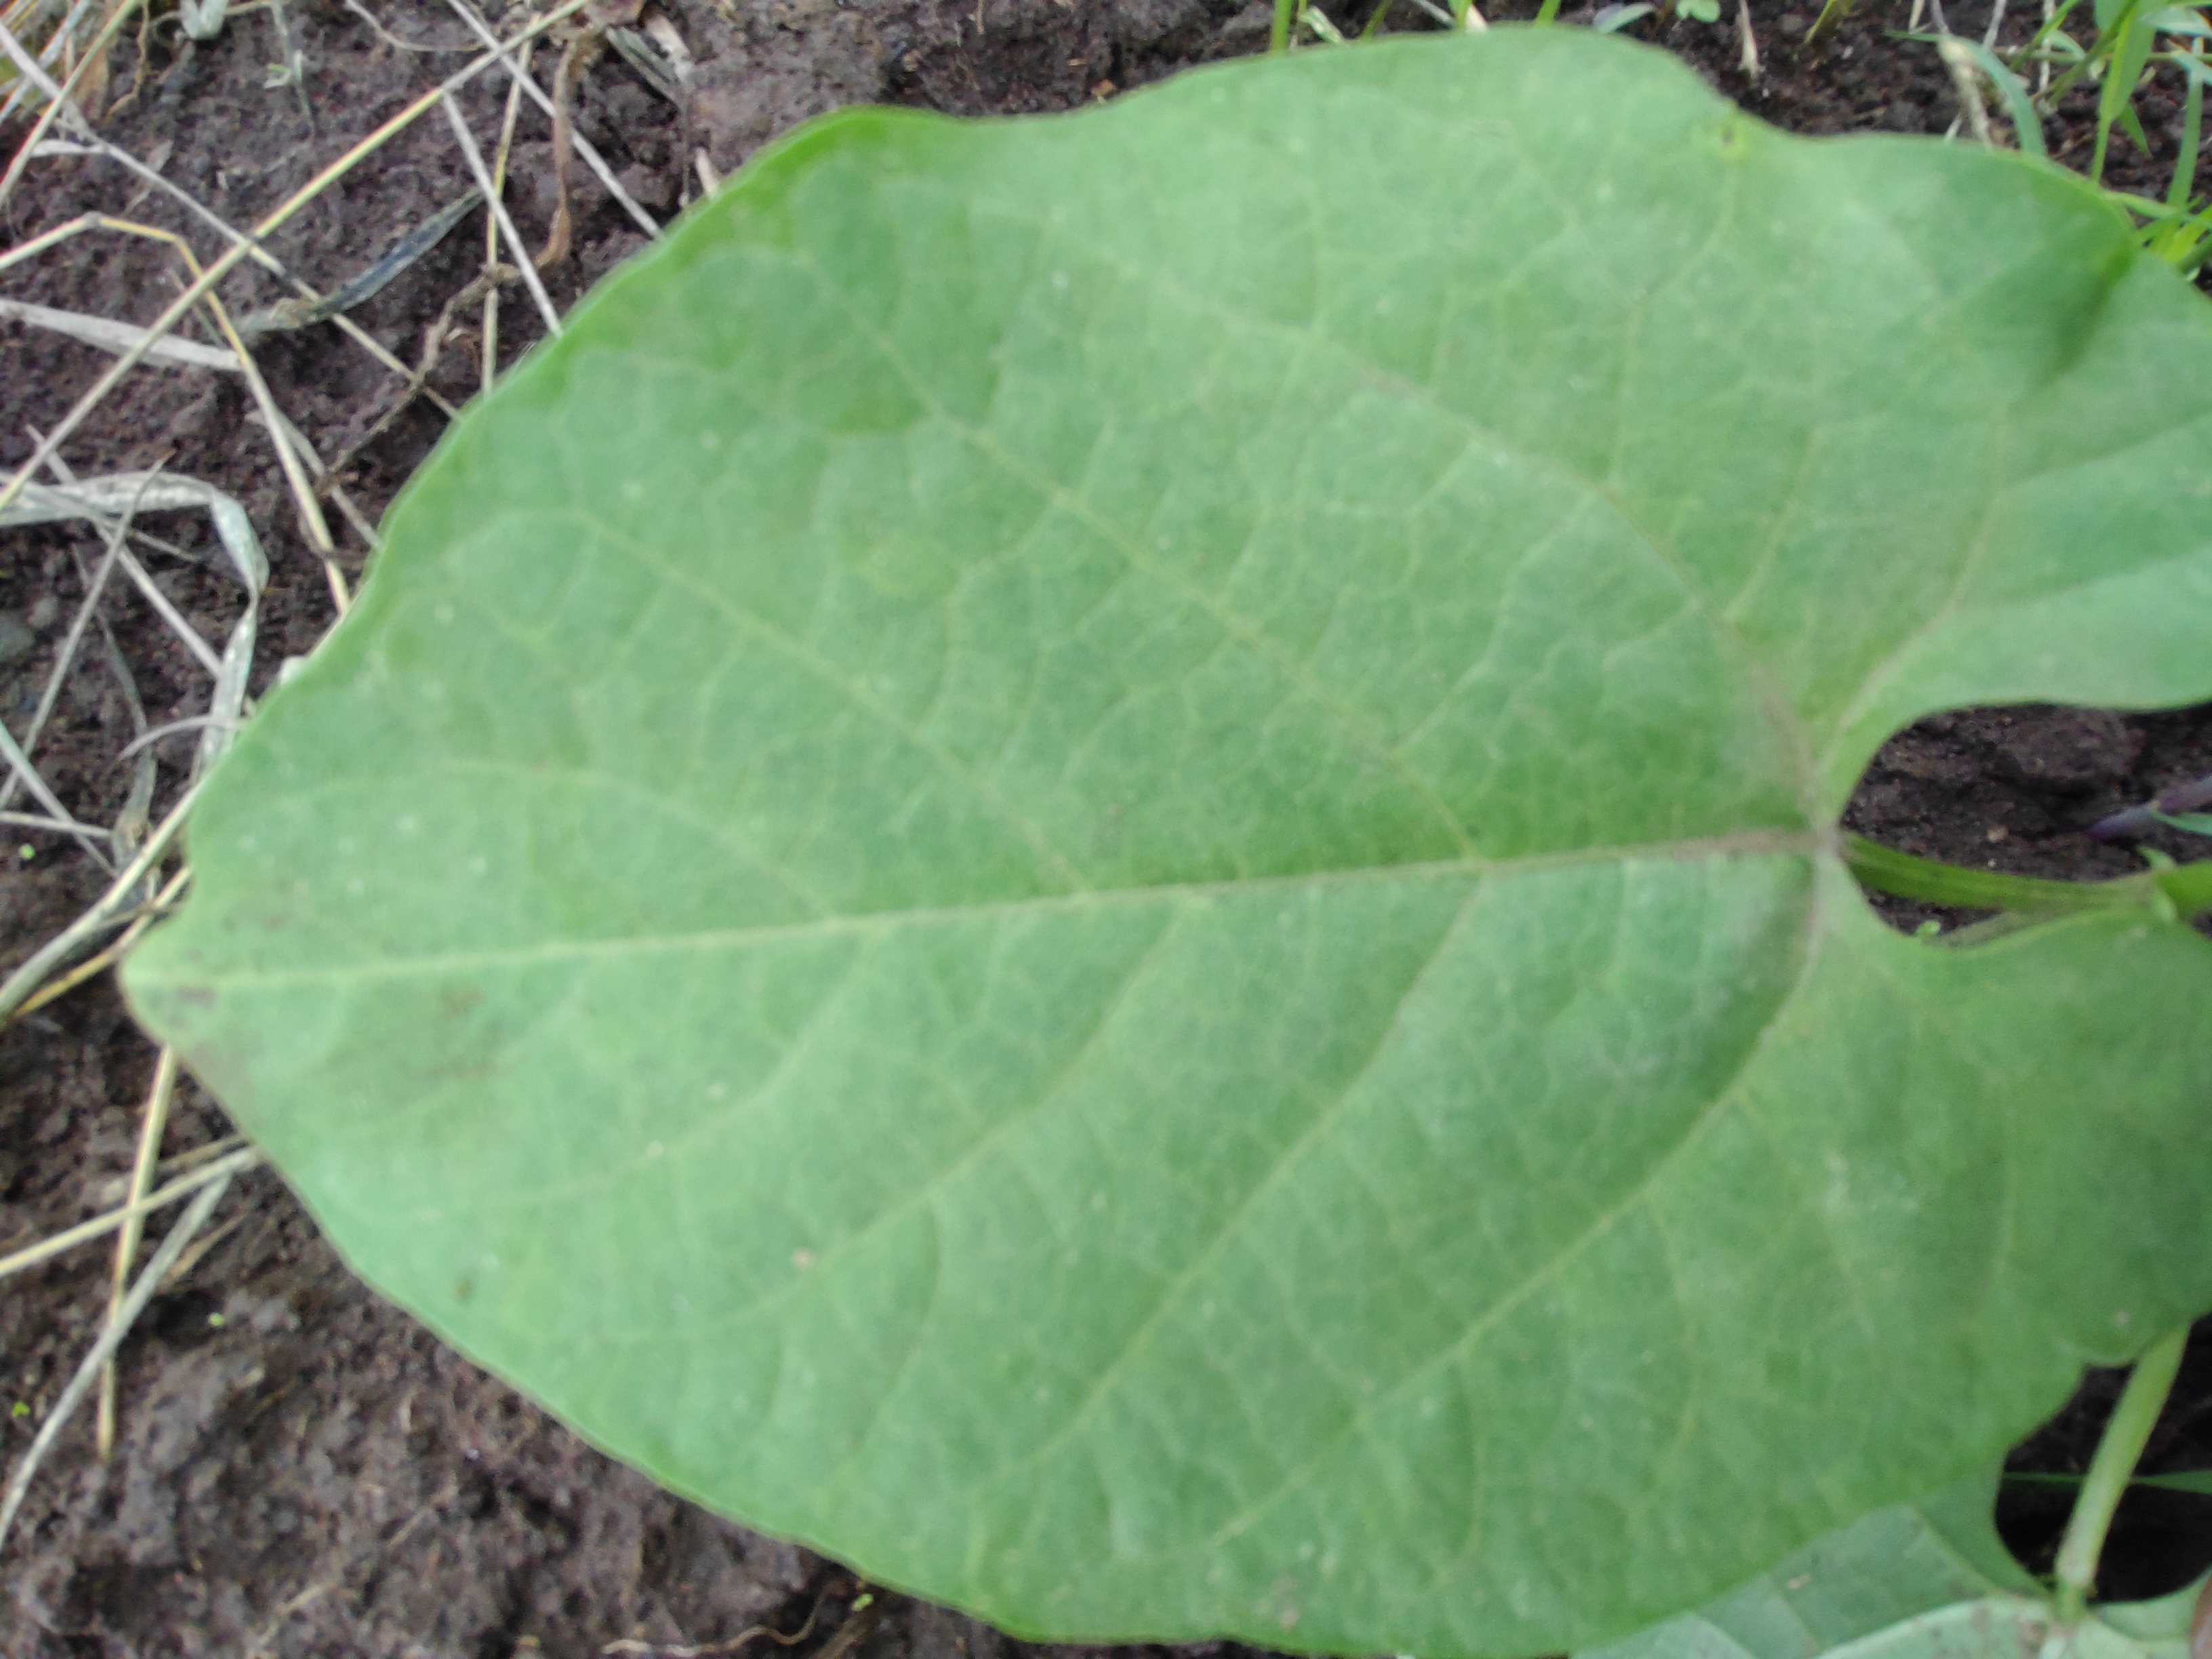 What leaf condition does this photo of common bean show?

healthy
